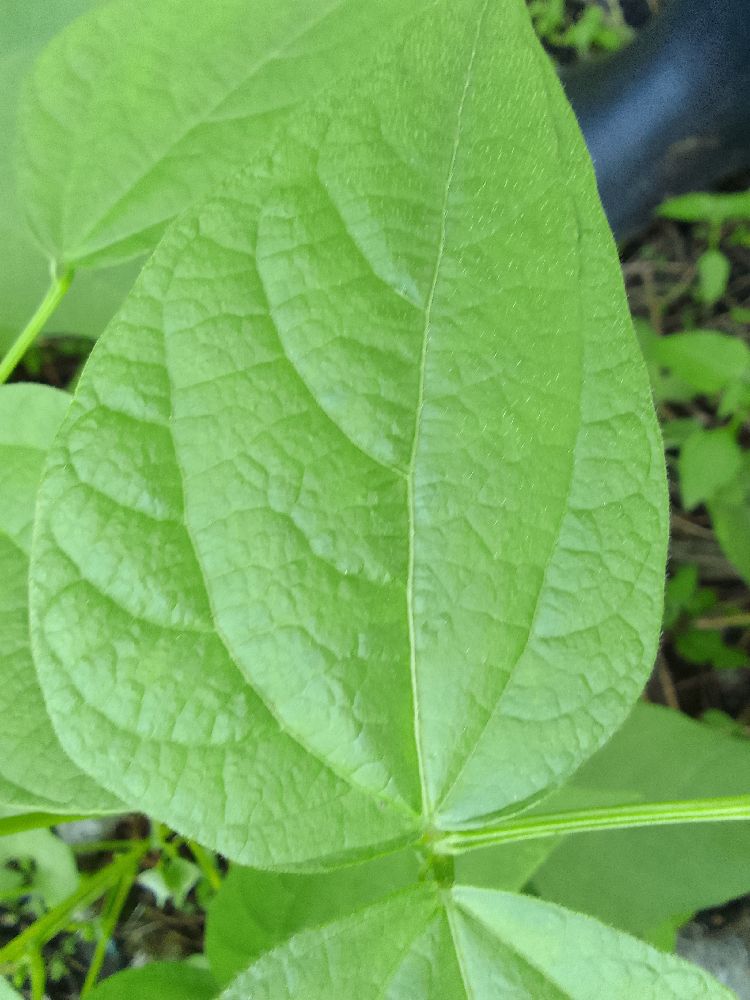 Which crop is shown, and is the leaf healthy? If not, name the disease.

common bean, healthy
